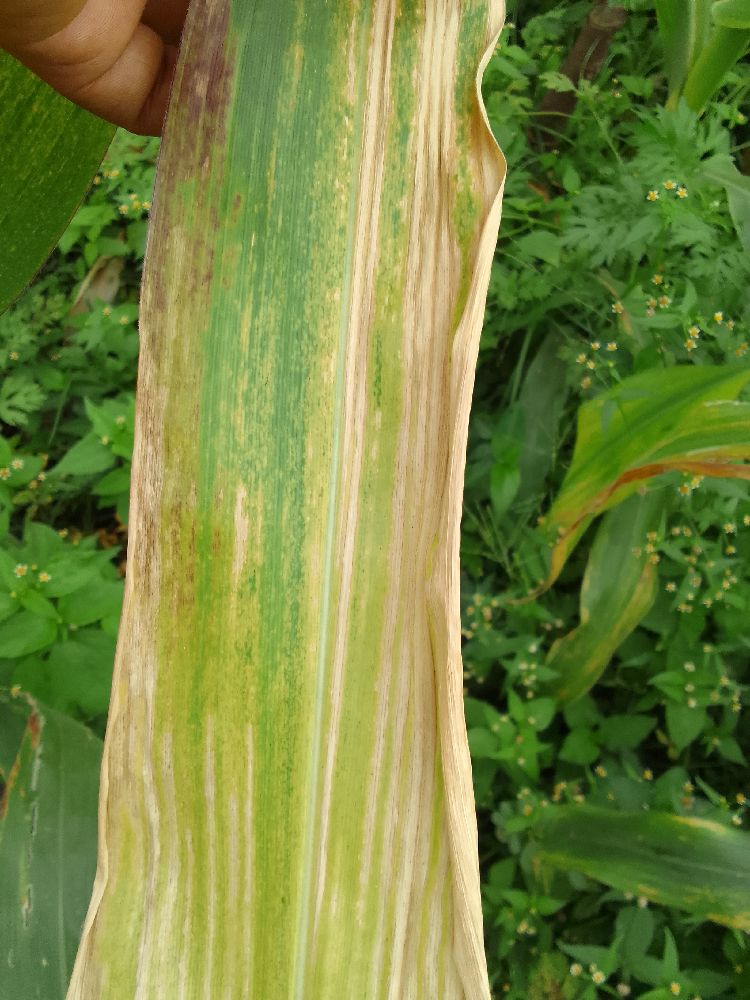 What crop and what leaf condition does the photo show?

maize, maize lethal necrosis
